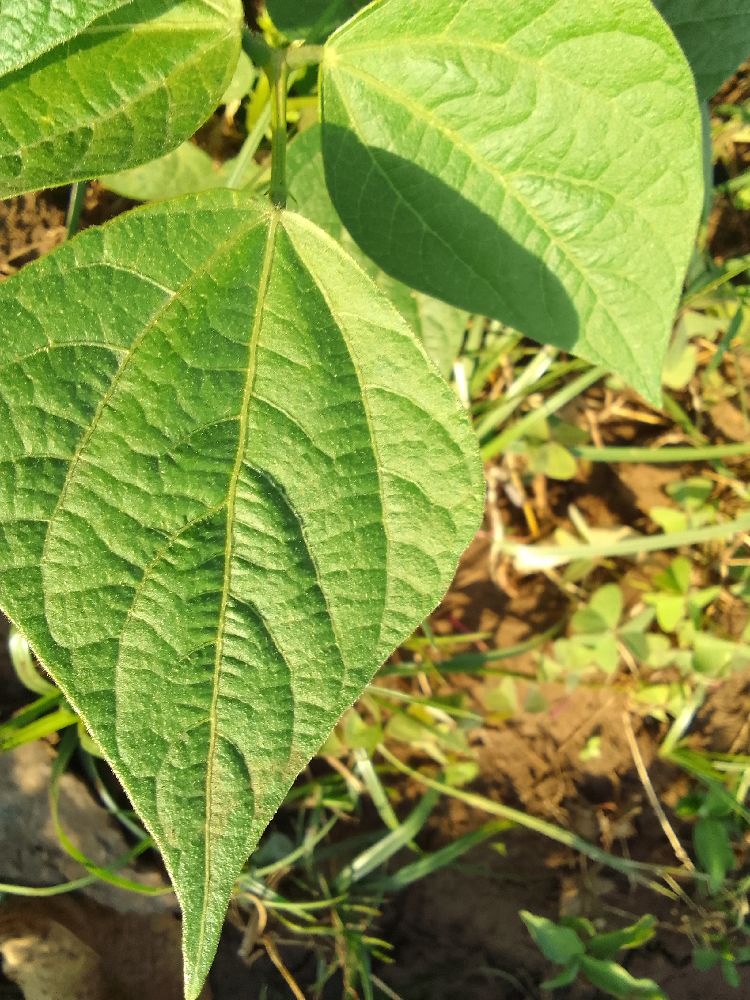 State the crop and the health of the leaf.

common bean, healthy
